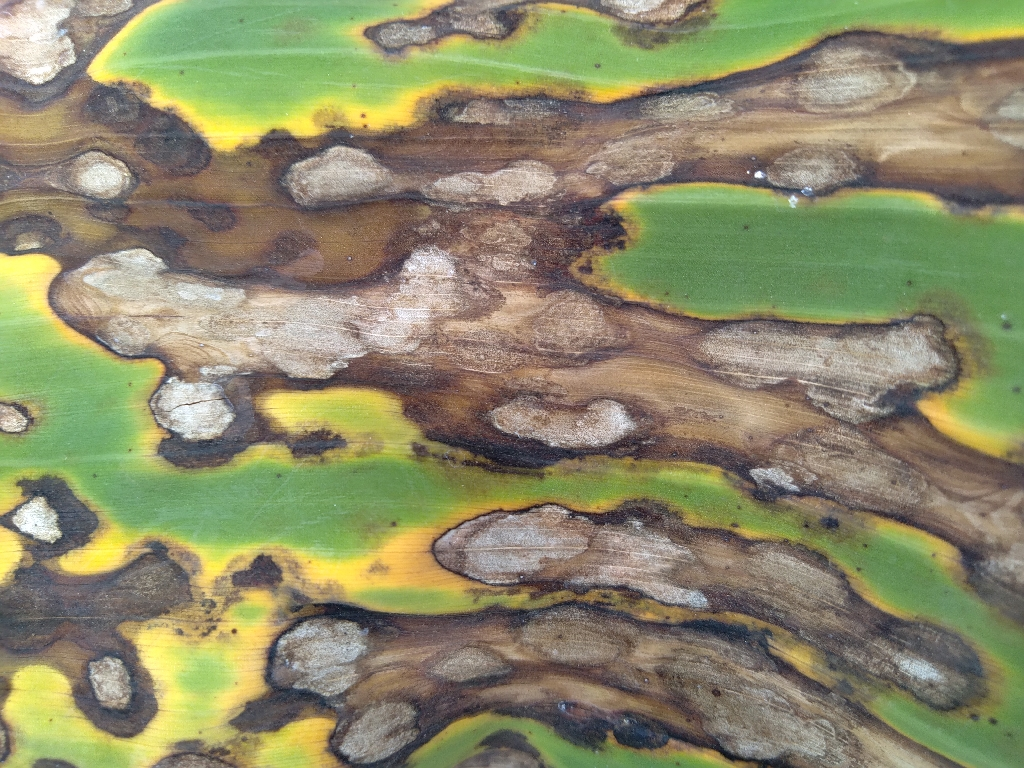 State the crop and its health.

banana, black sigatoka
